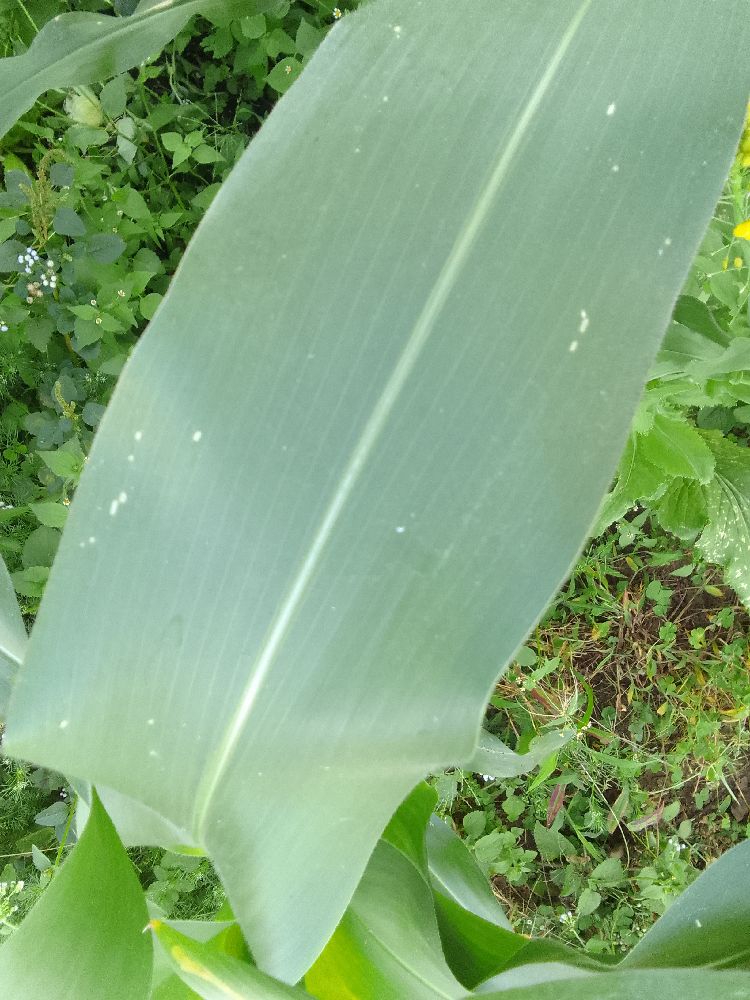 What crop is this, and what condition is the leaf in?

maize, healthy
